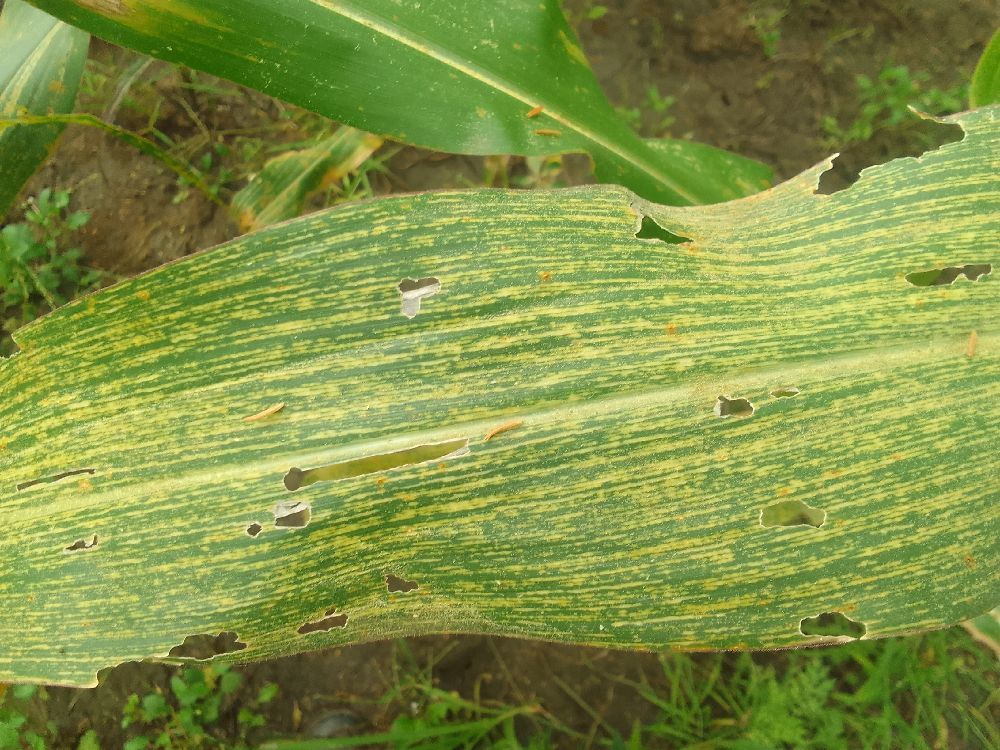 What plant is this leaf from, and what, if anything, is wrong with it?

maize, maize streak virus
